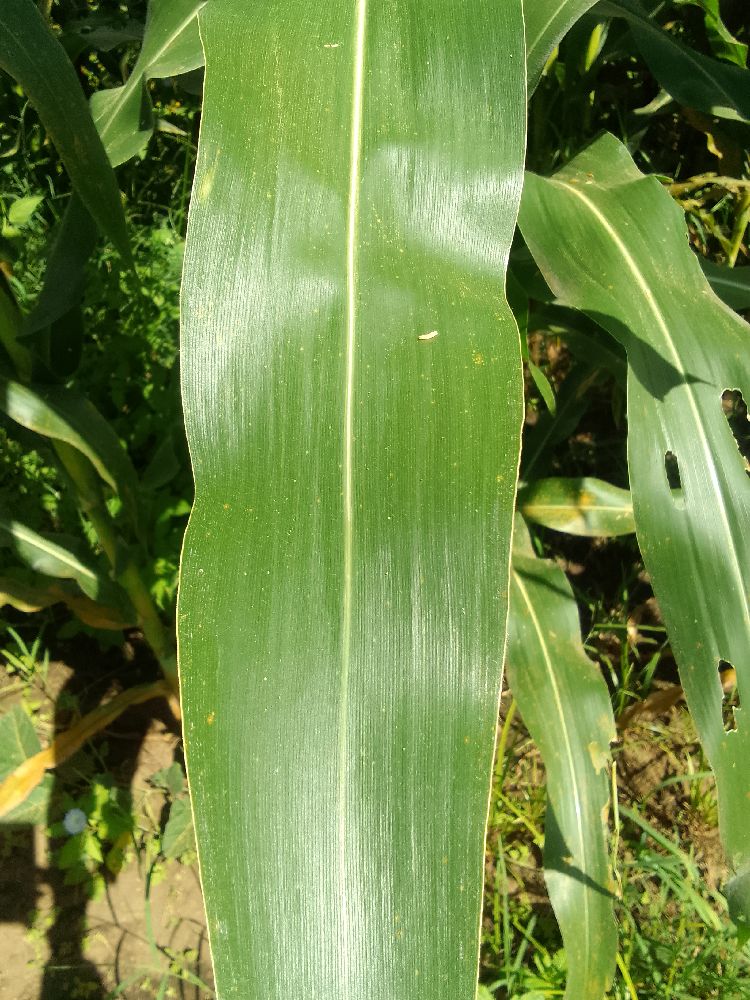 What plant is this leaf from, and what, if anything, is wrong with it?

maize, healthy
